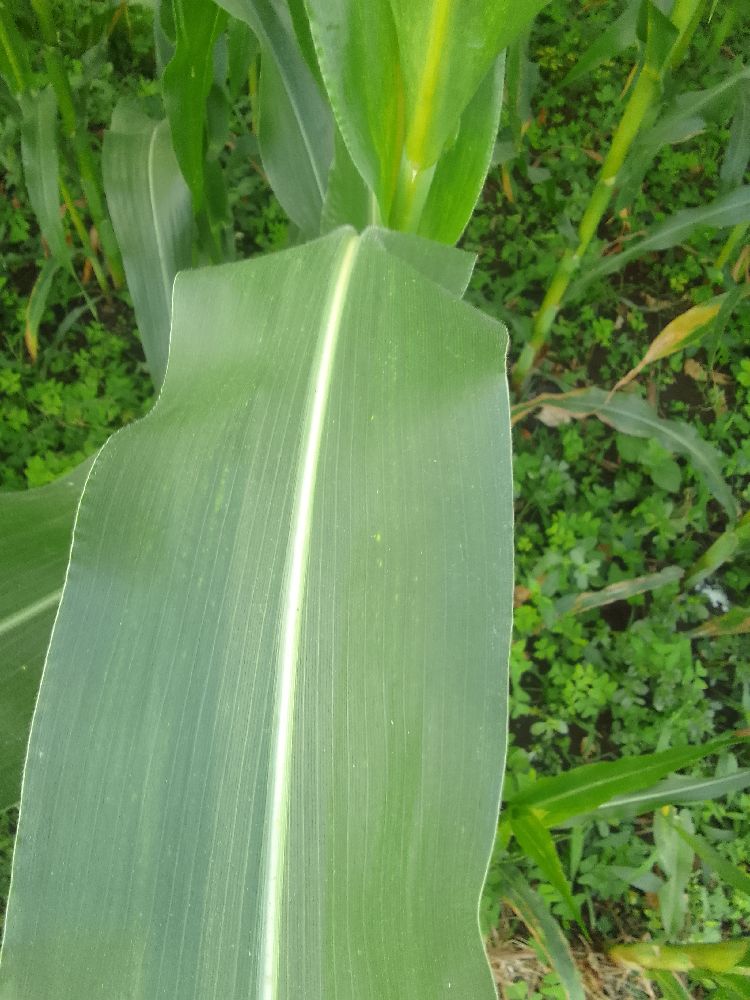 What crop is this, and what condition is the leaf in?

maize, healthy
